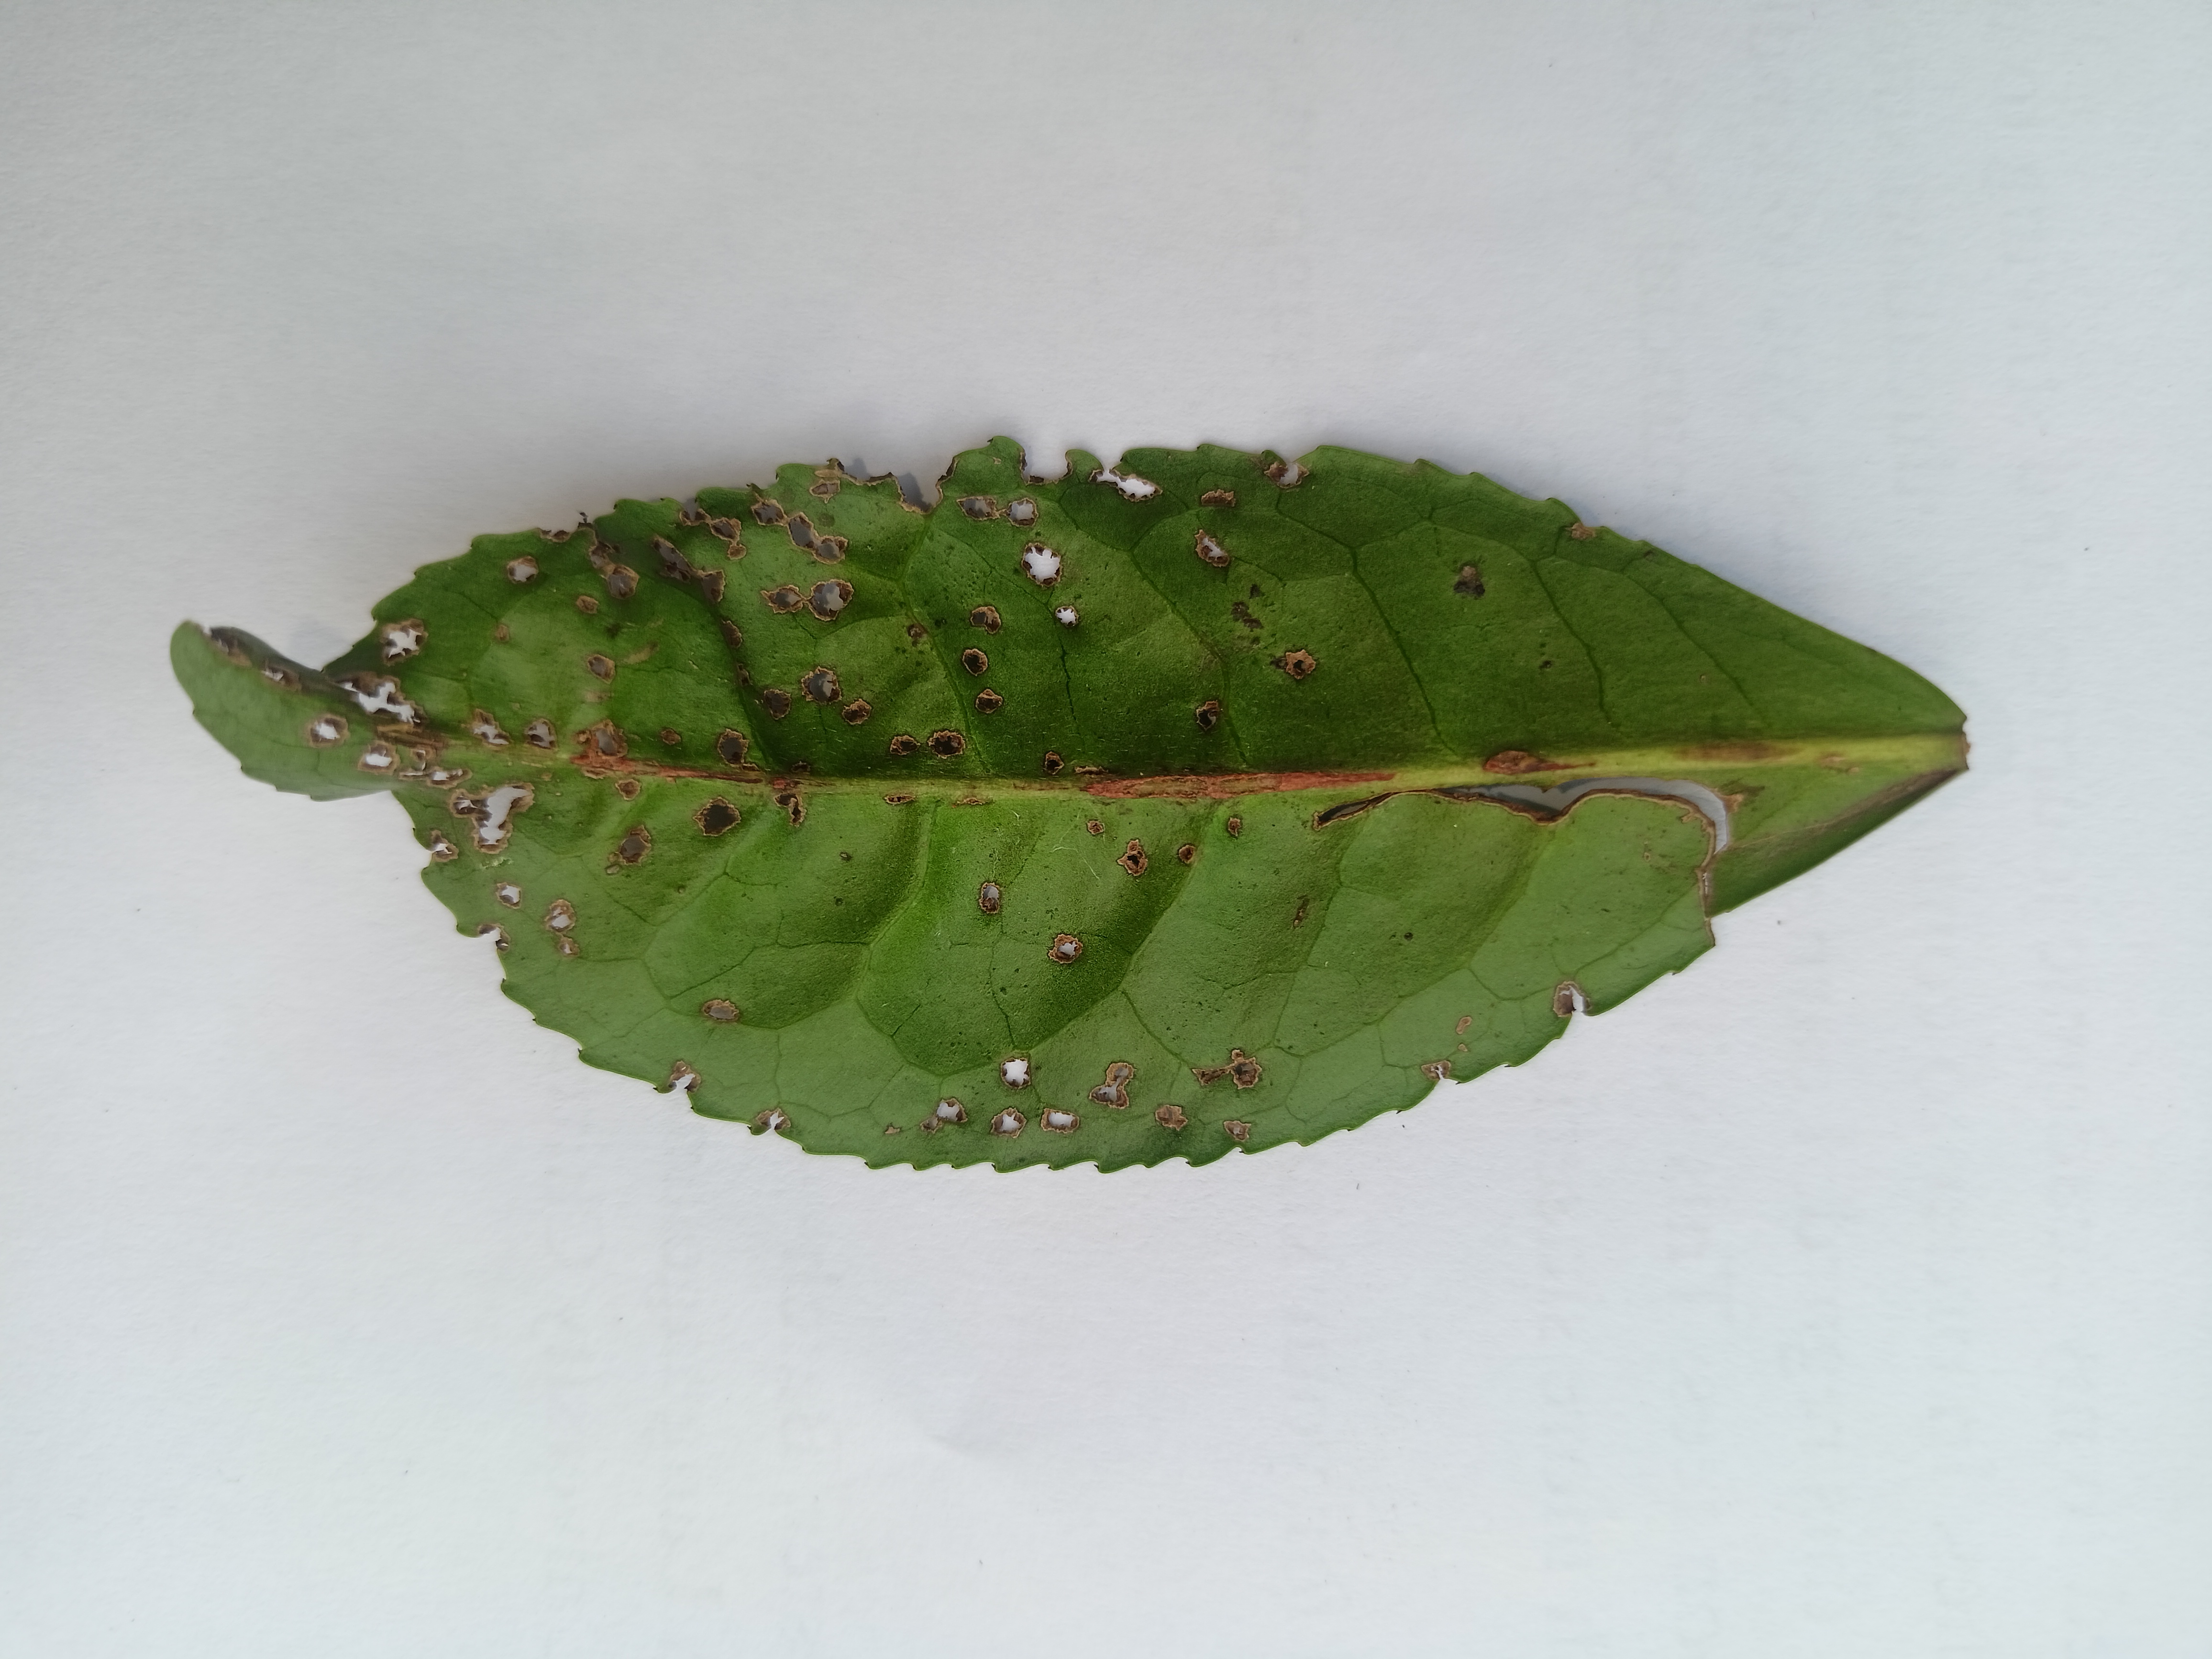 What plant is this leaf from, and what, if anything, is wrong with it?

tea, helopeltis
